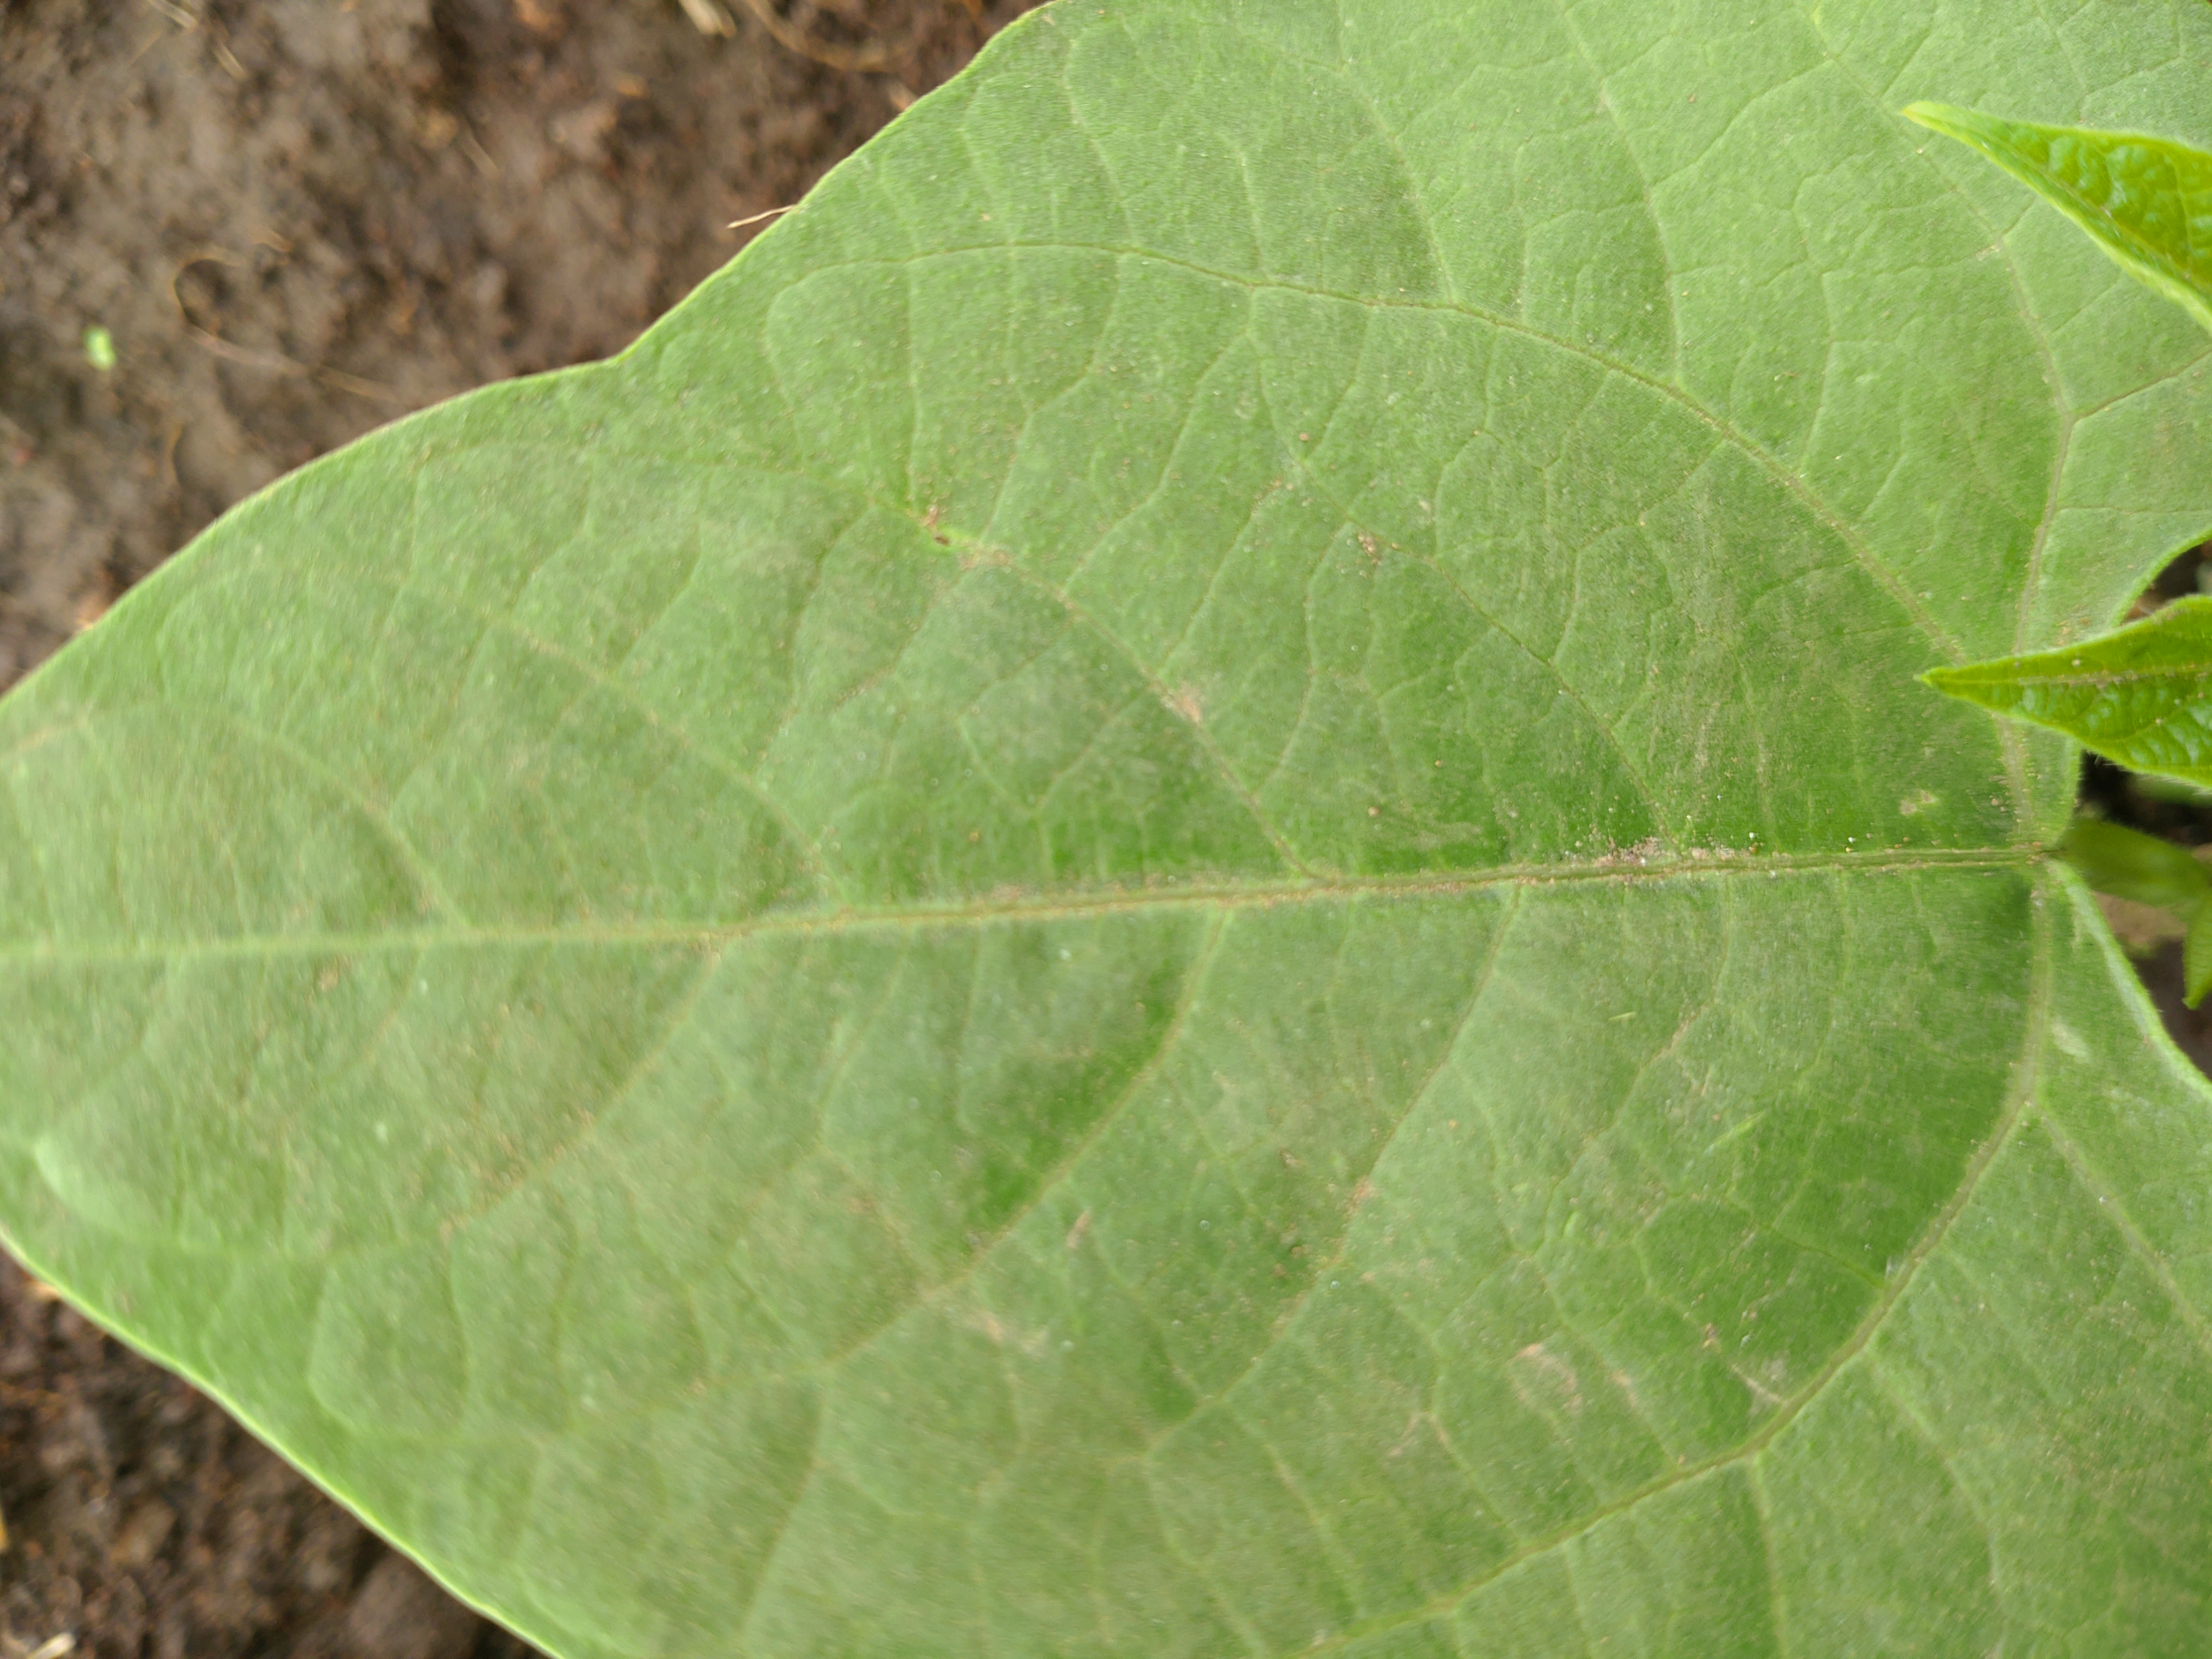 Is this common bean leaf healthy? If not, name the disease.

healthy
